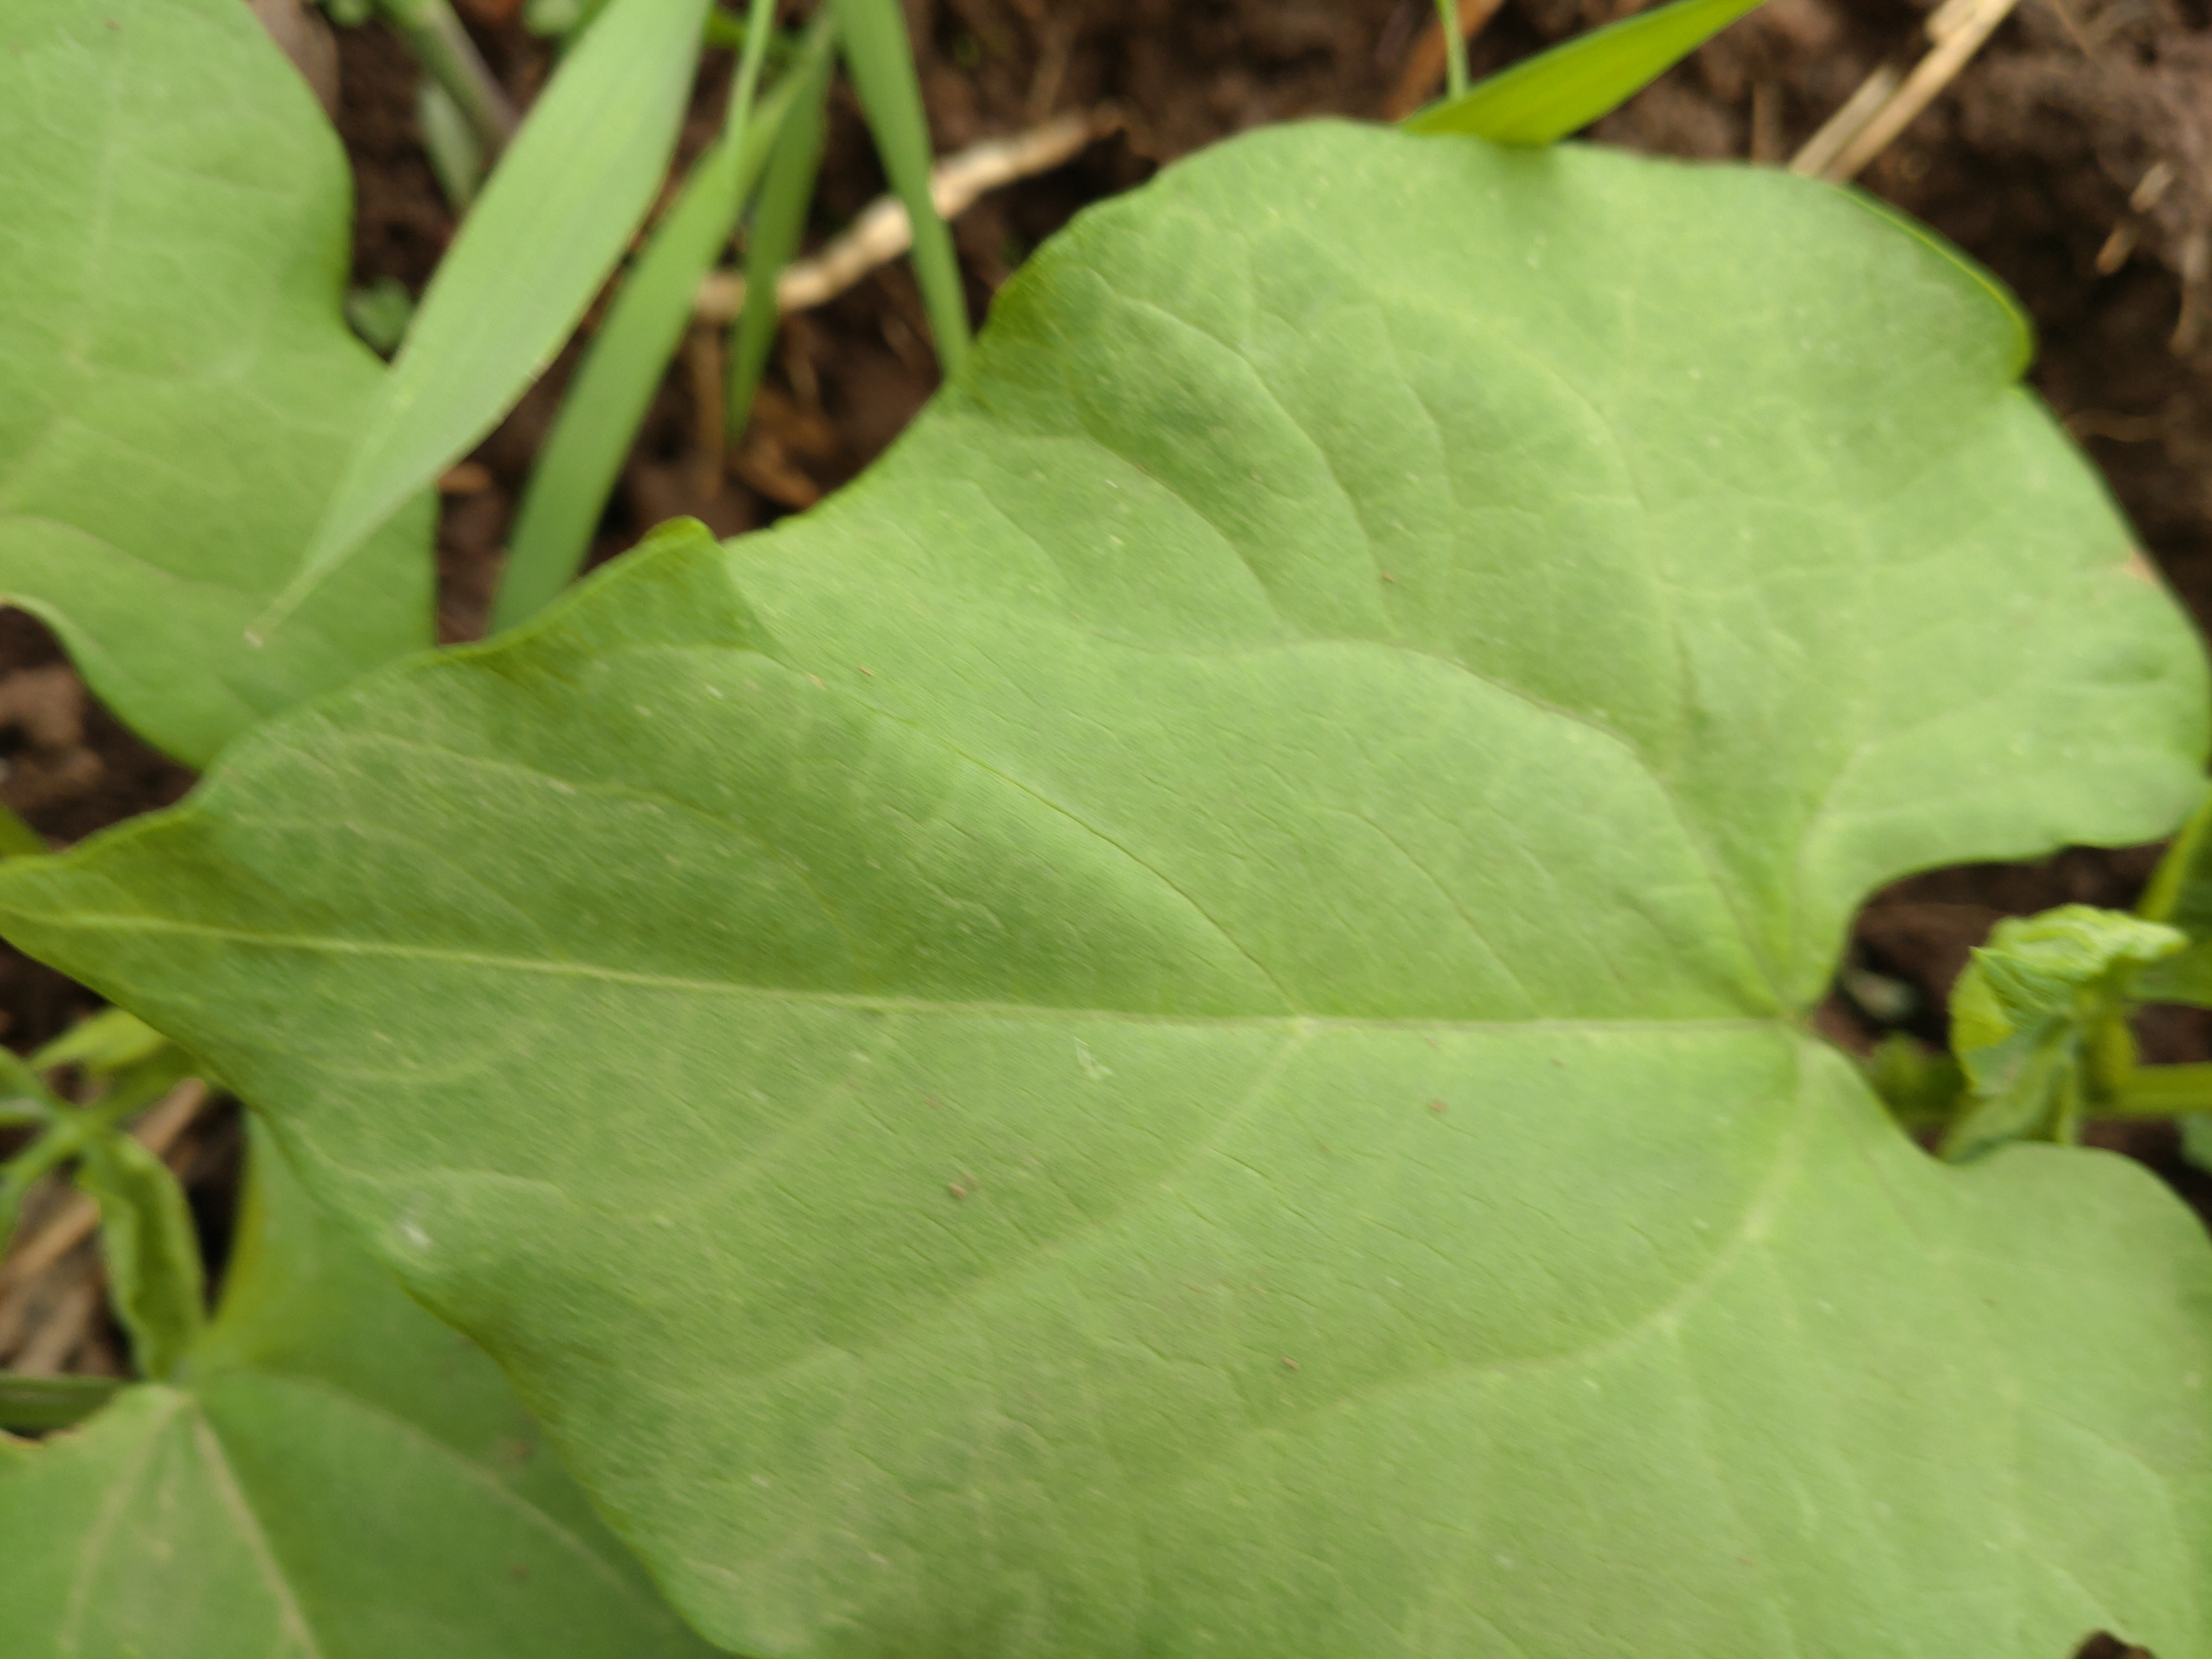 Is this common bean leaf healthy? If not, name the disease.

healthy
